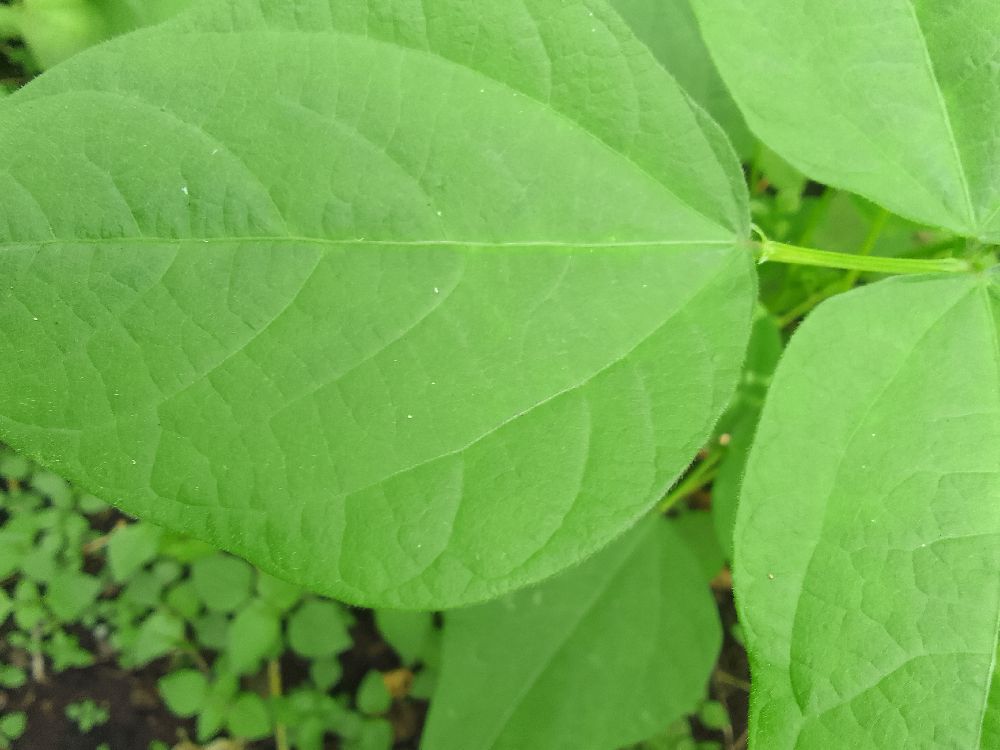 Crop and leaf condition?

common bean, healthy
